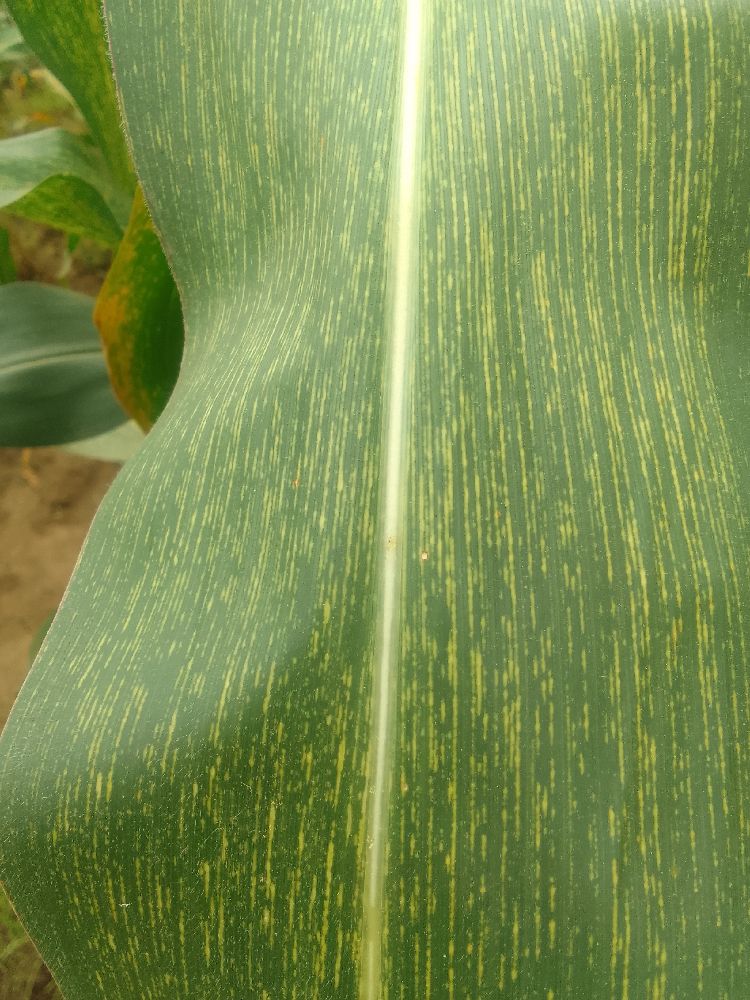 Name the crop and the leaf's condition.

maize, maize streak virus
